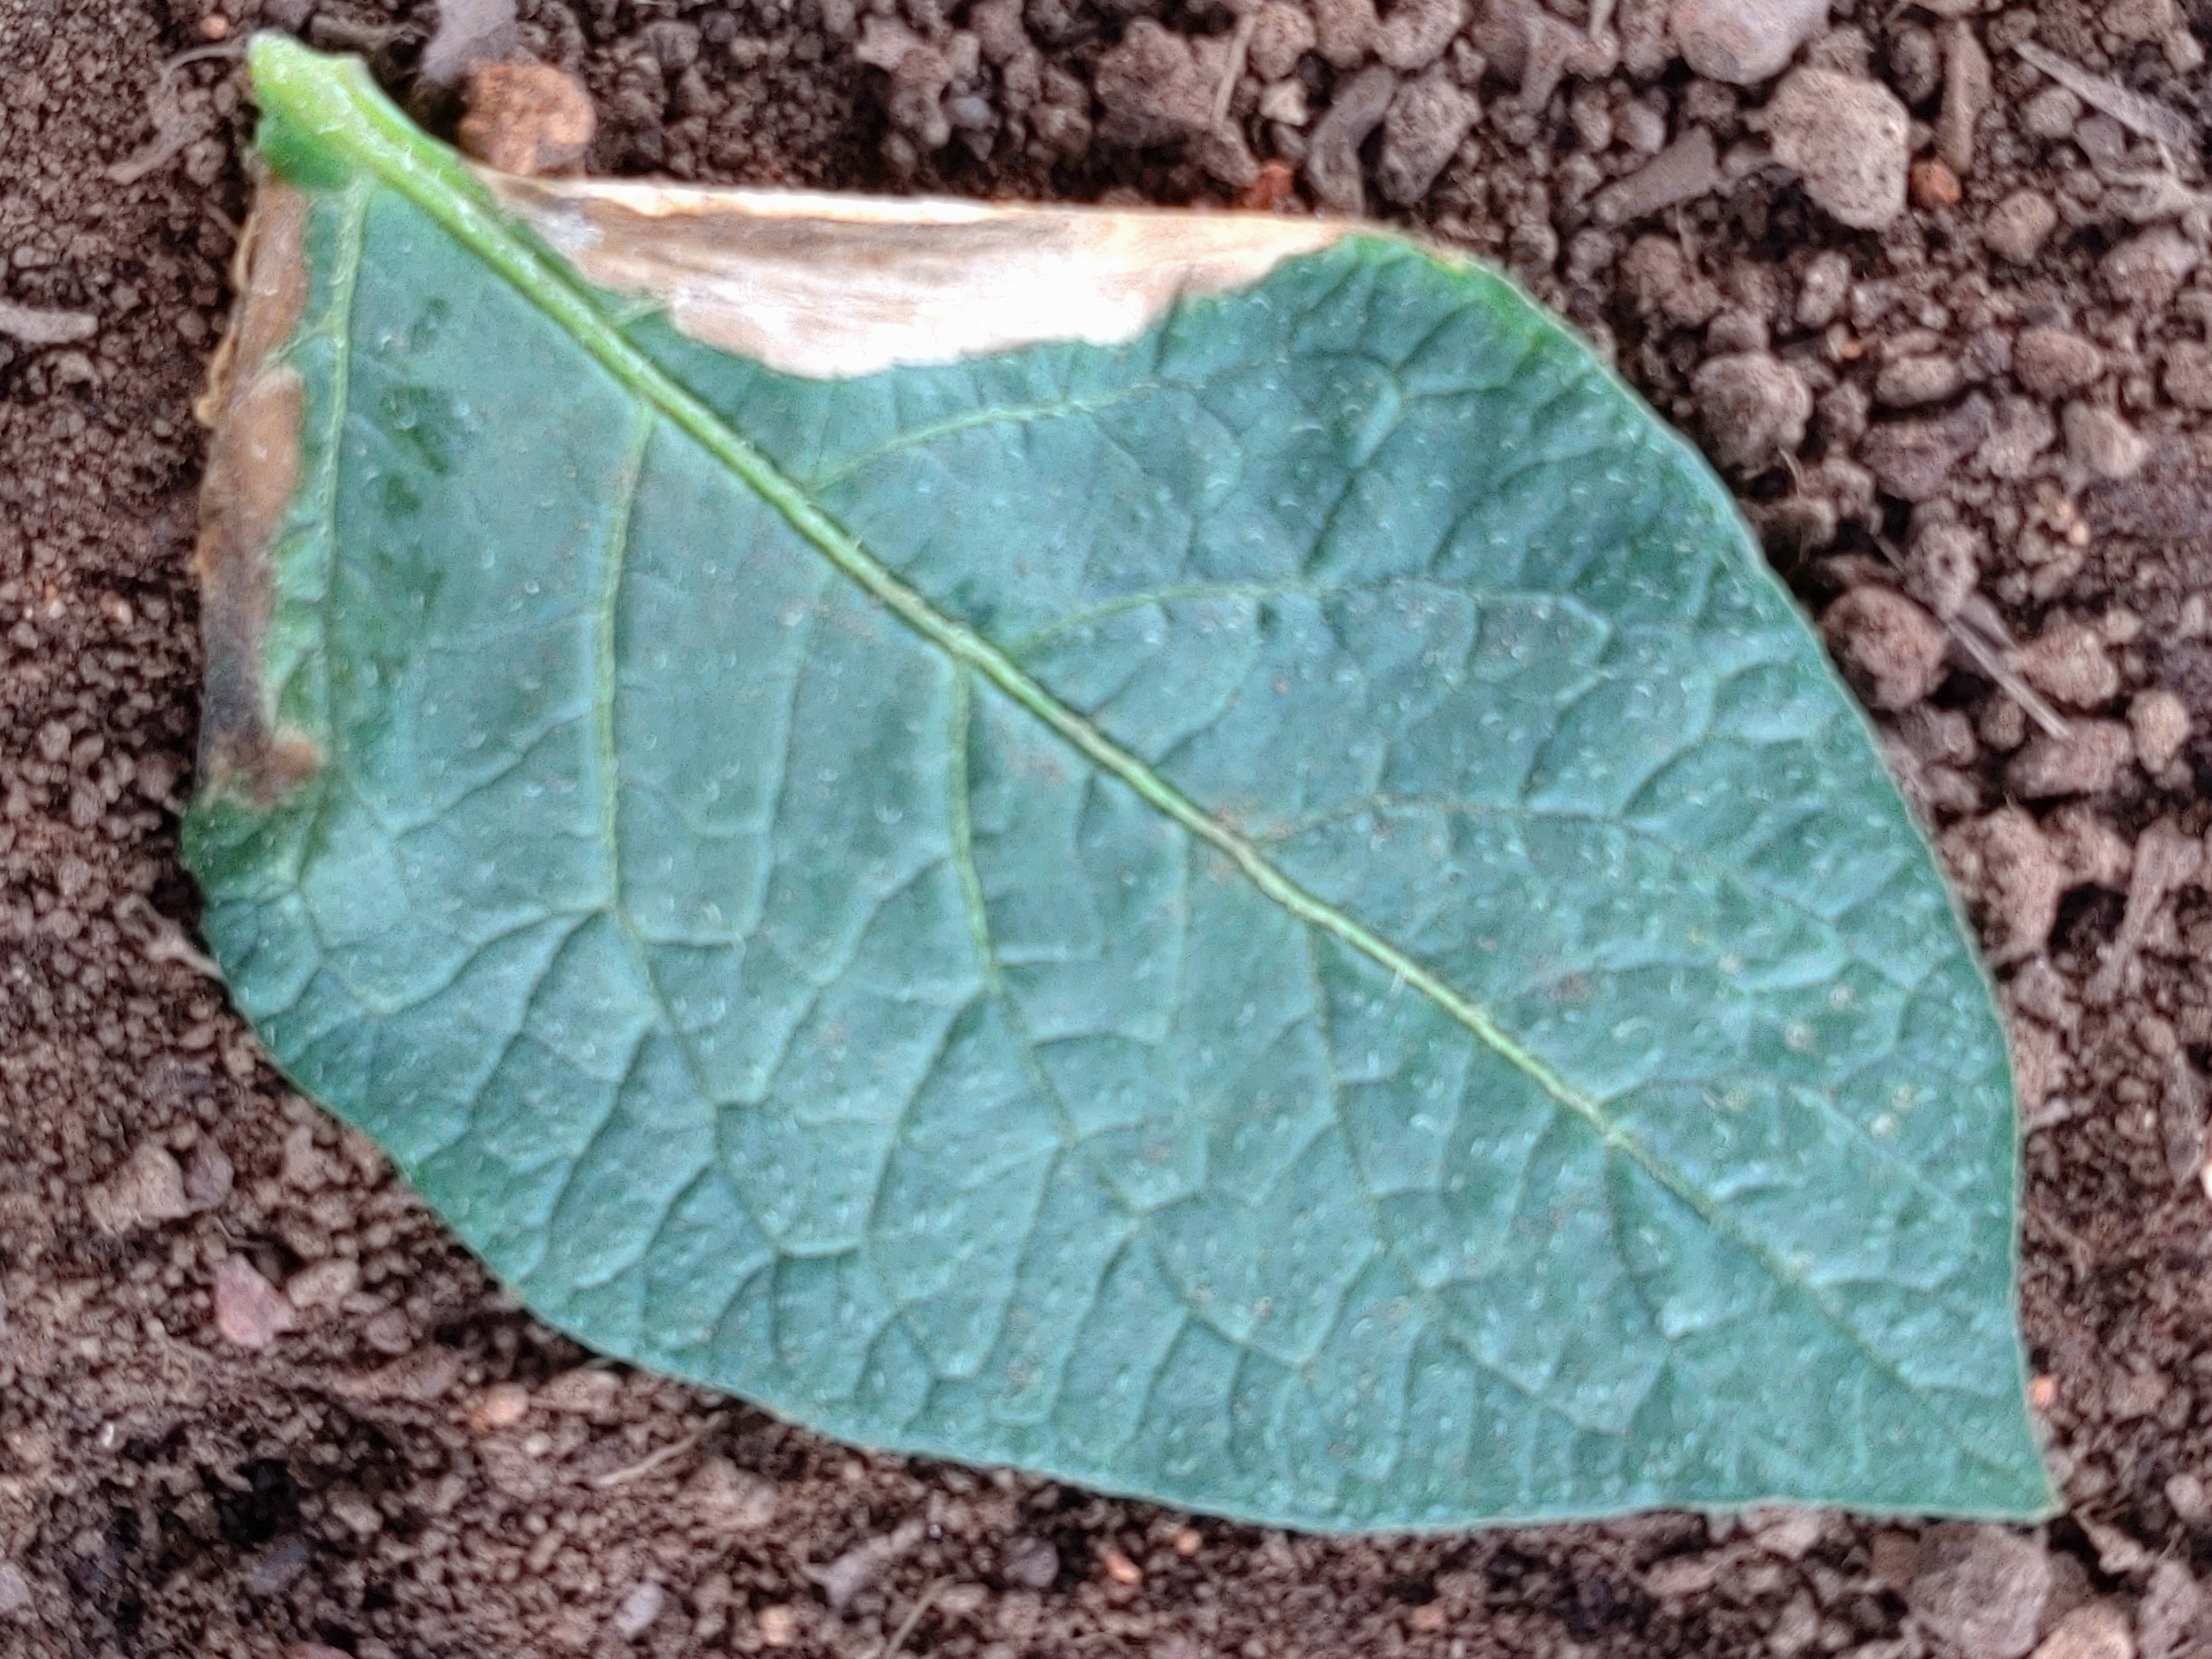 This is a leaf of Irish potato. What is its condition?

early blight
